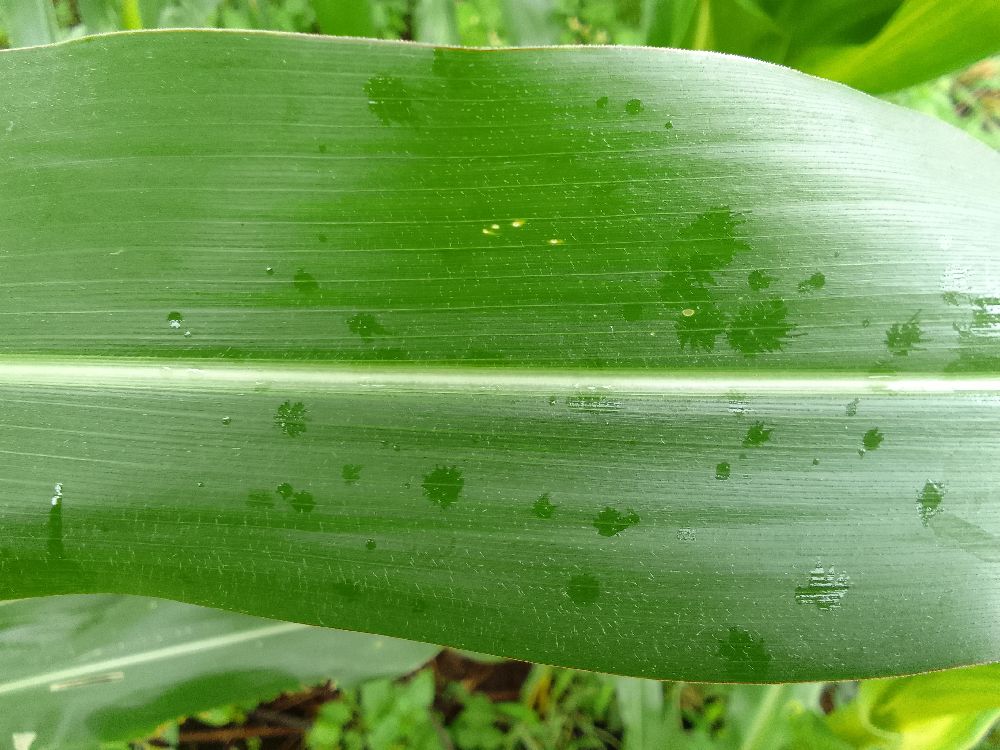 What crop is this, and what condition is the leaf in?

maize, healthy
